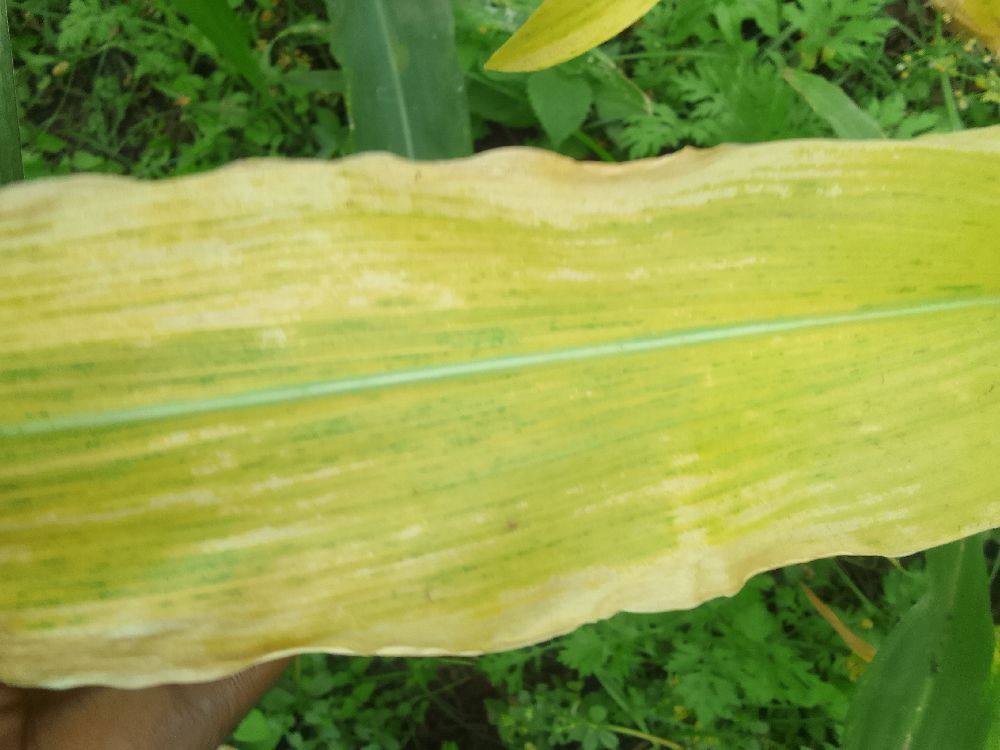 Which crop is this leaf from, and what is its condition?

maize, maize lethal necrosis
